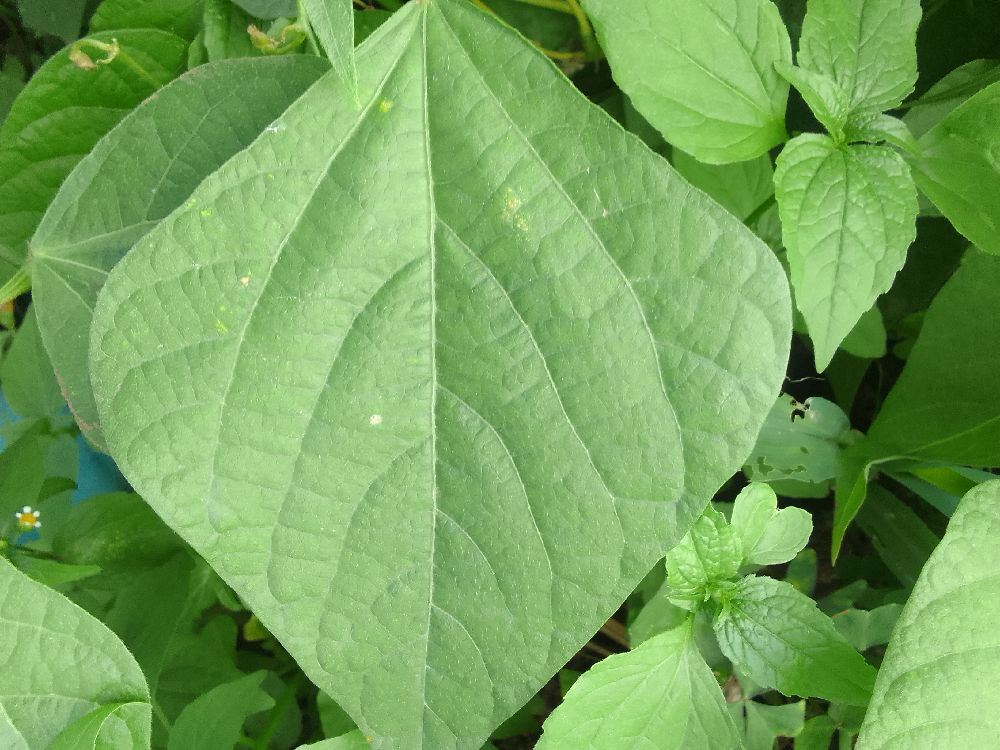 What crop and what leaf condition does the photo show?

common bean, healthy
